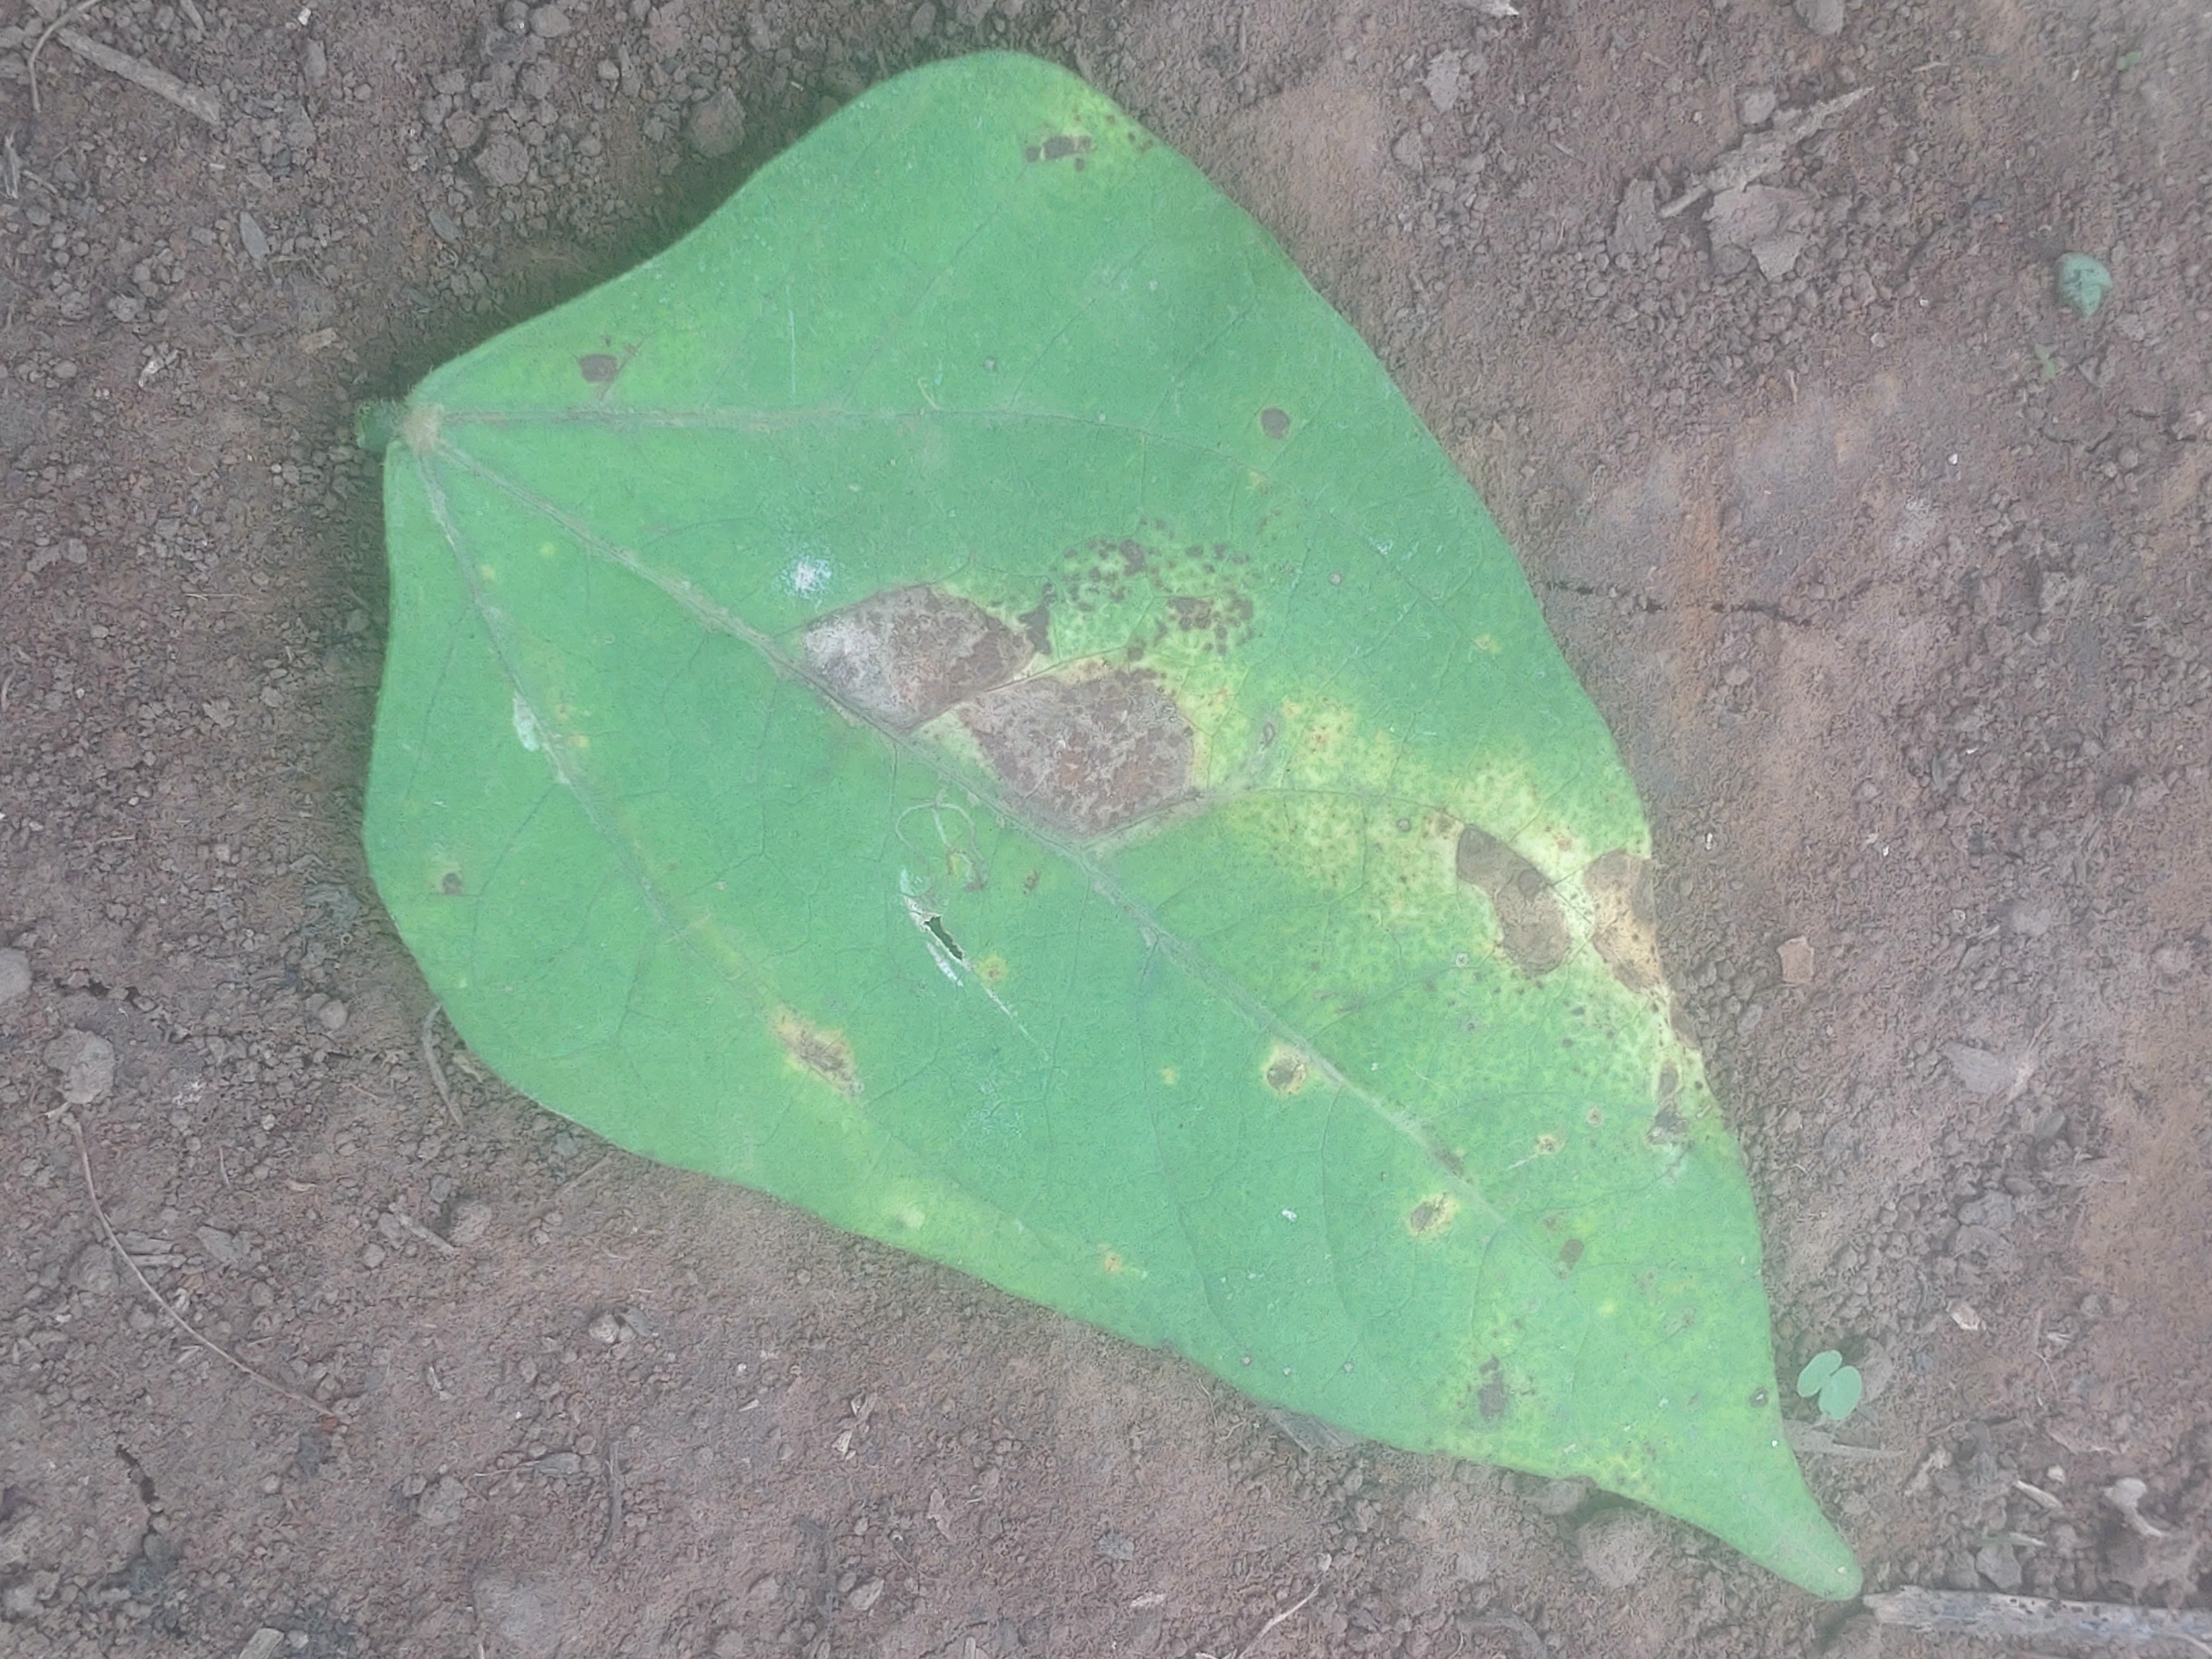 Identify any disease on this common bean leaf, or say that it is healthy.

rust
